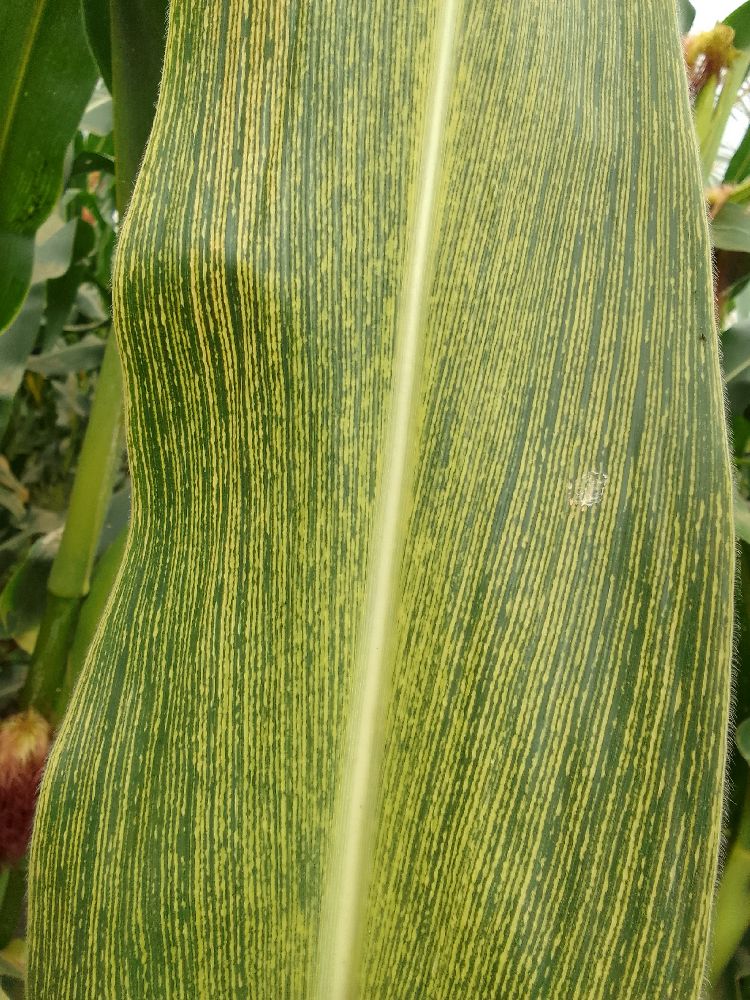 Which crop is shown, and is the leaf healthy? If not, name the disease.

maize, maize streak virus
